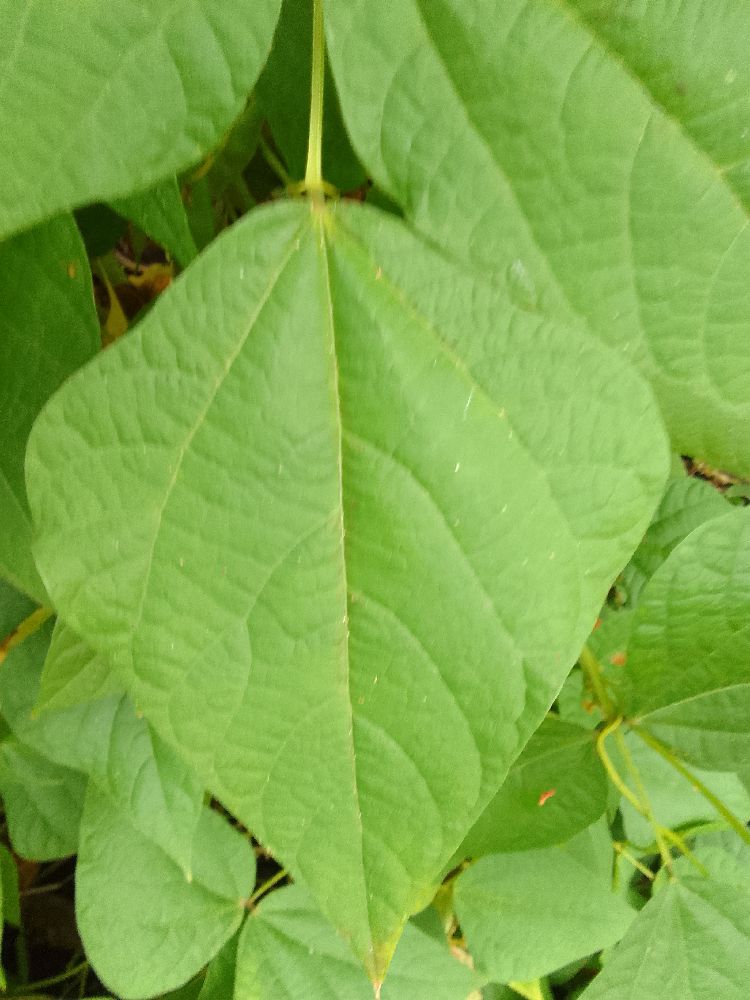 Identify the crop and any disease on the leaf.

common bean, healthy
